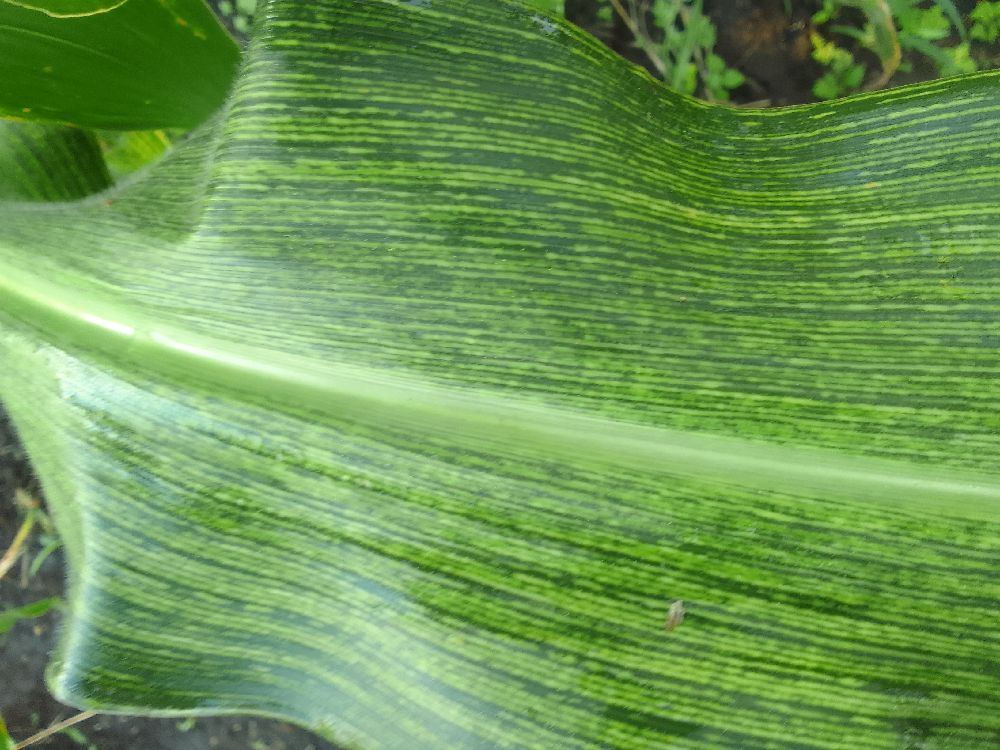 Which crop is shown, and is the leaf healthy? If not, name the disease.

maize, maize streak virus
